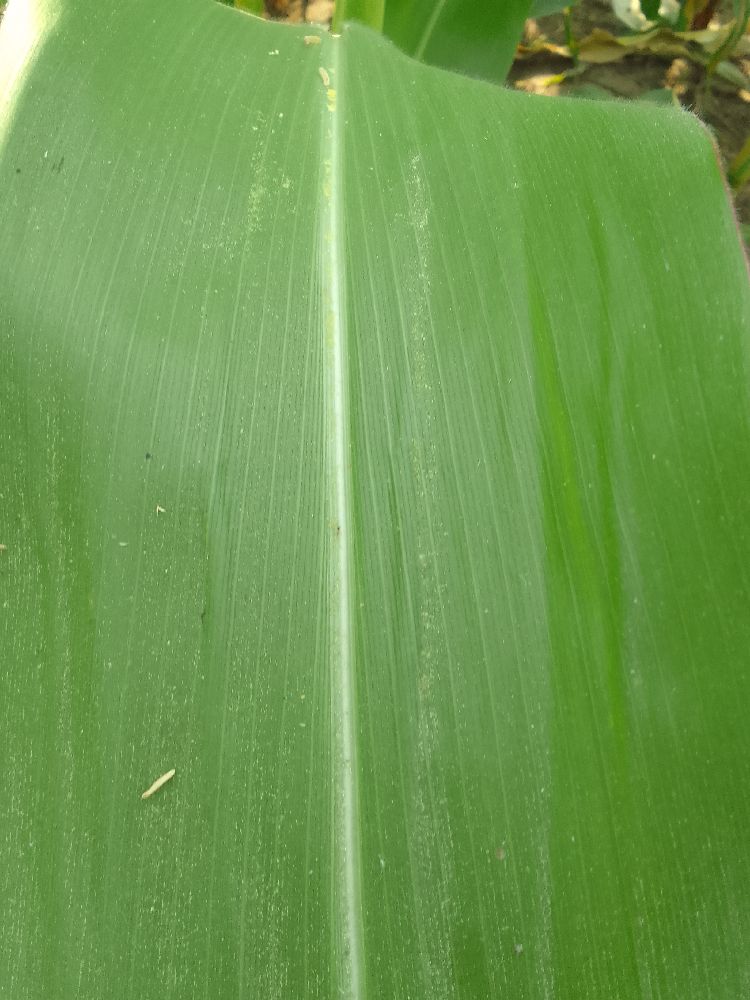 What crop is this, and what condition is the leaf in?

maize, healthy
